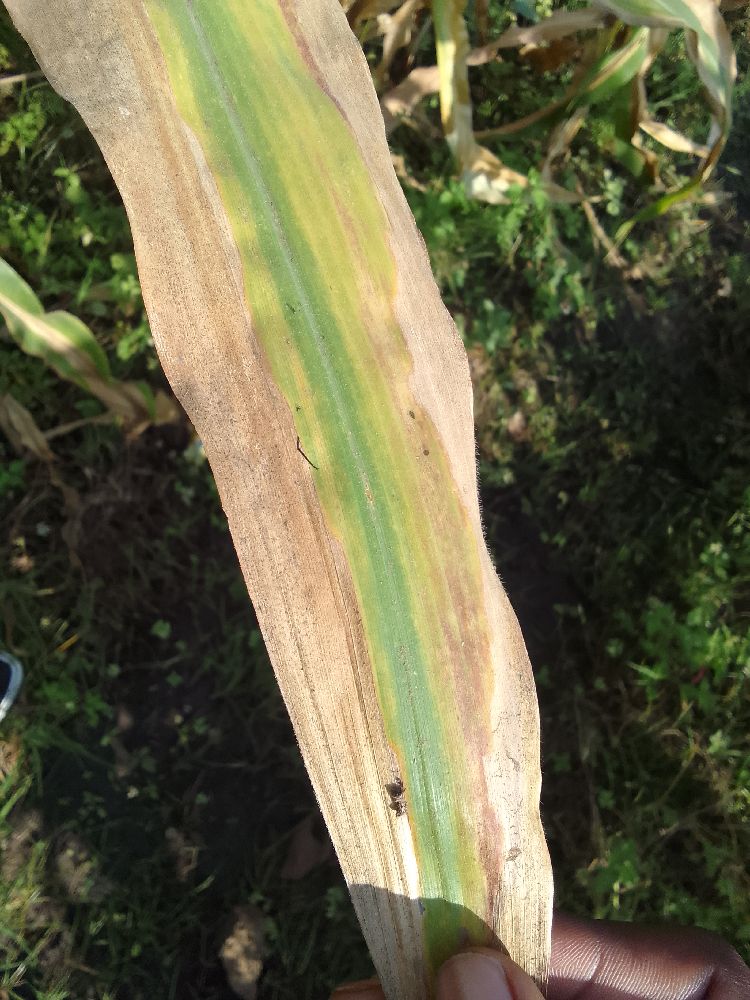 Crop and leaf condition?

maize, maize lethal necrosis
